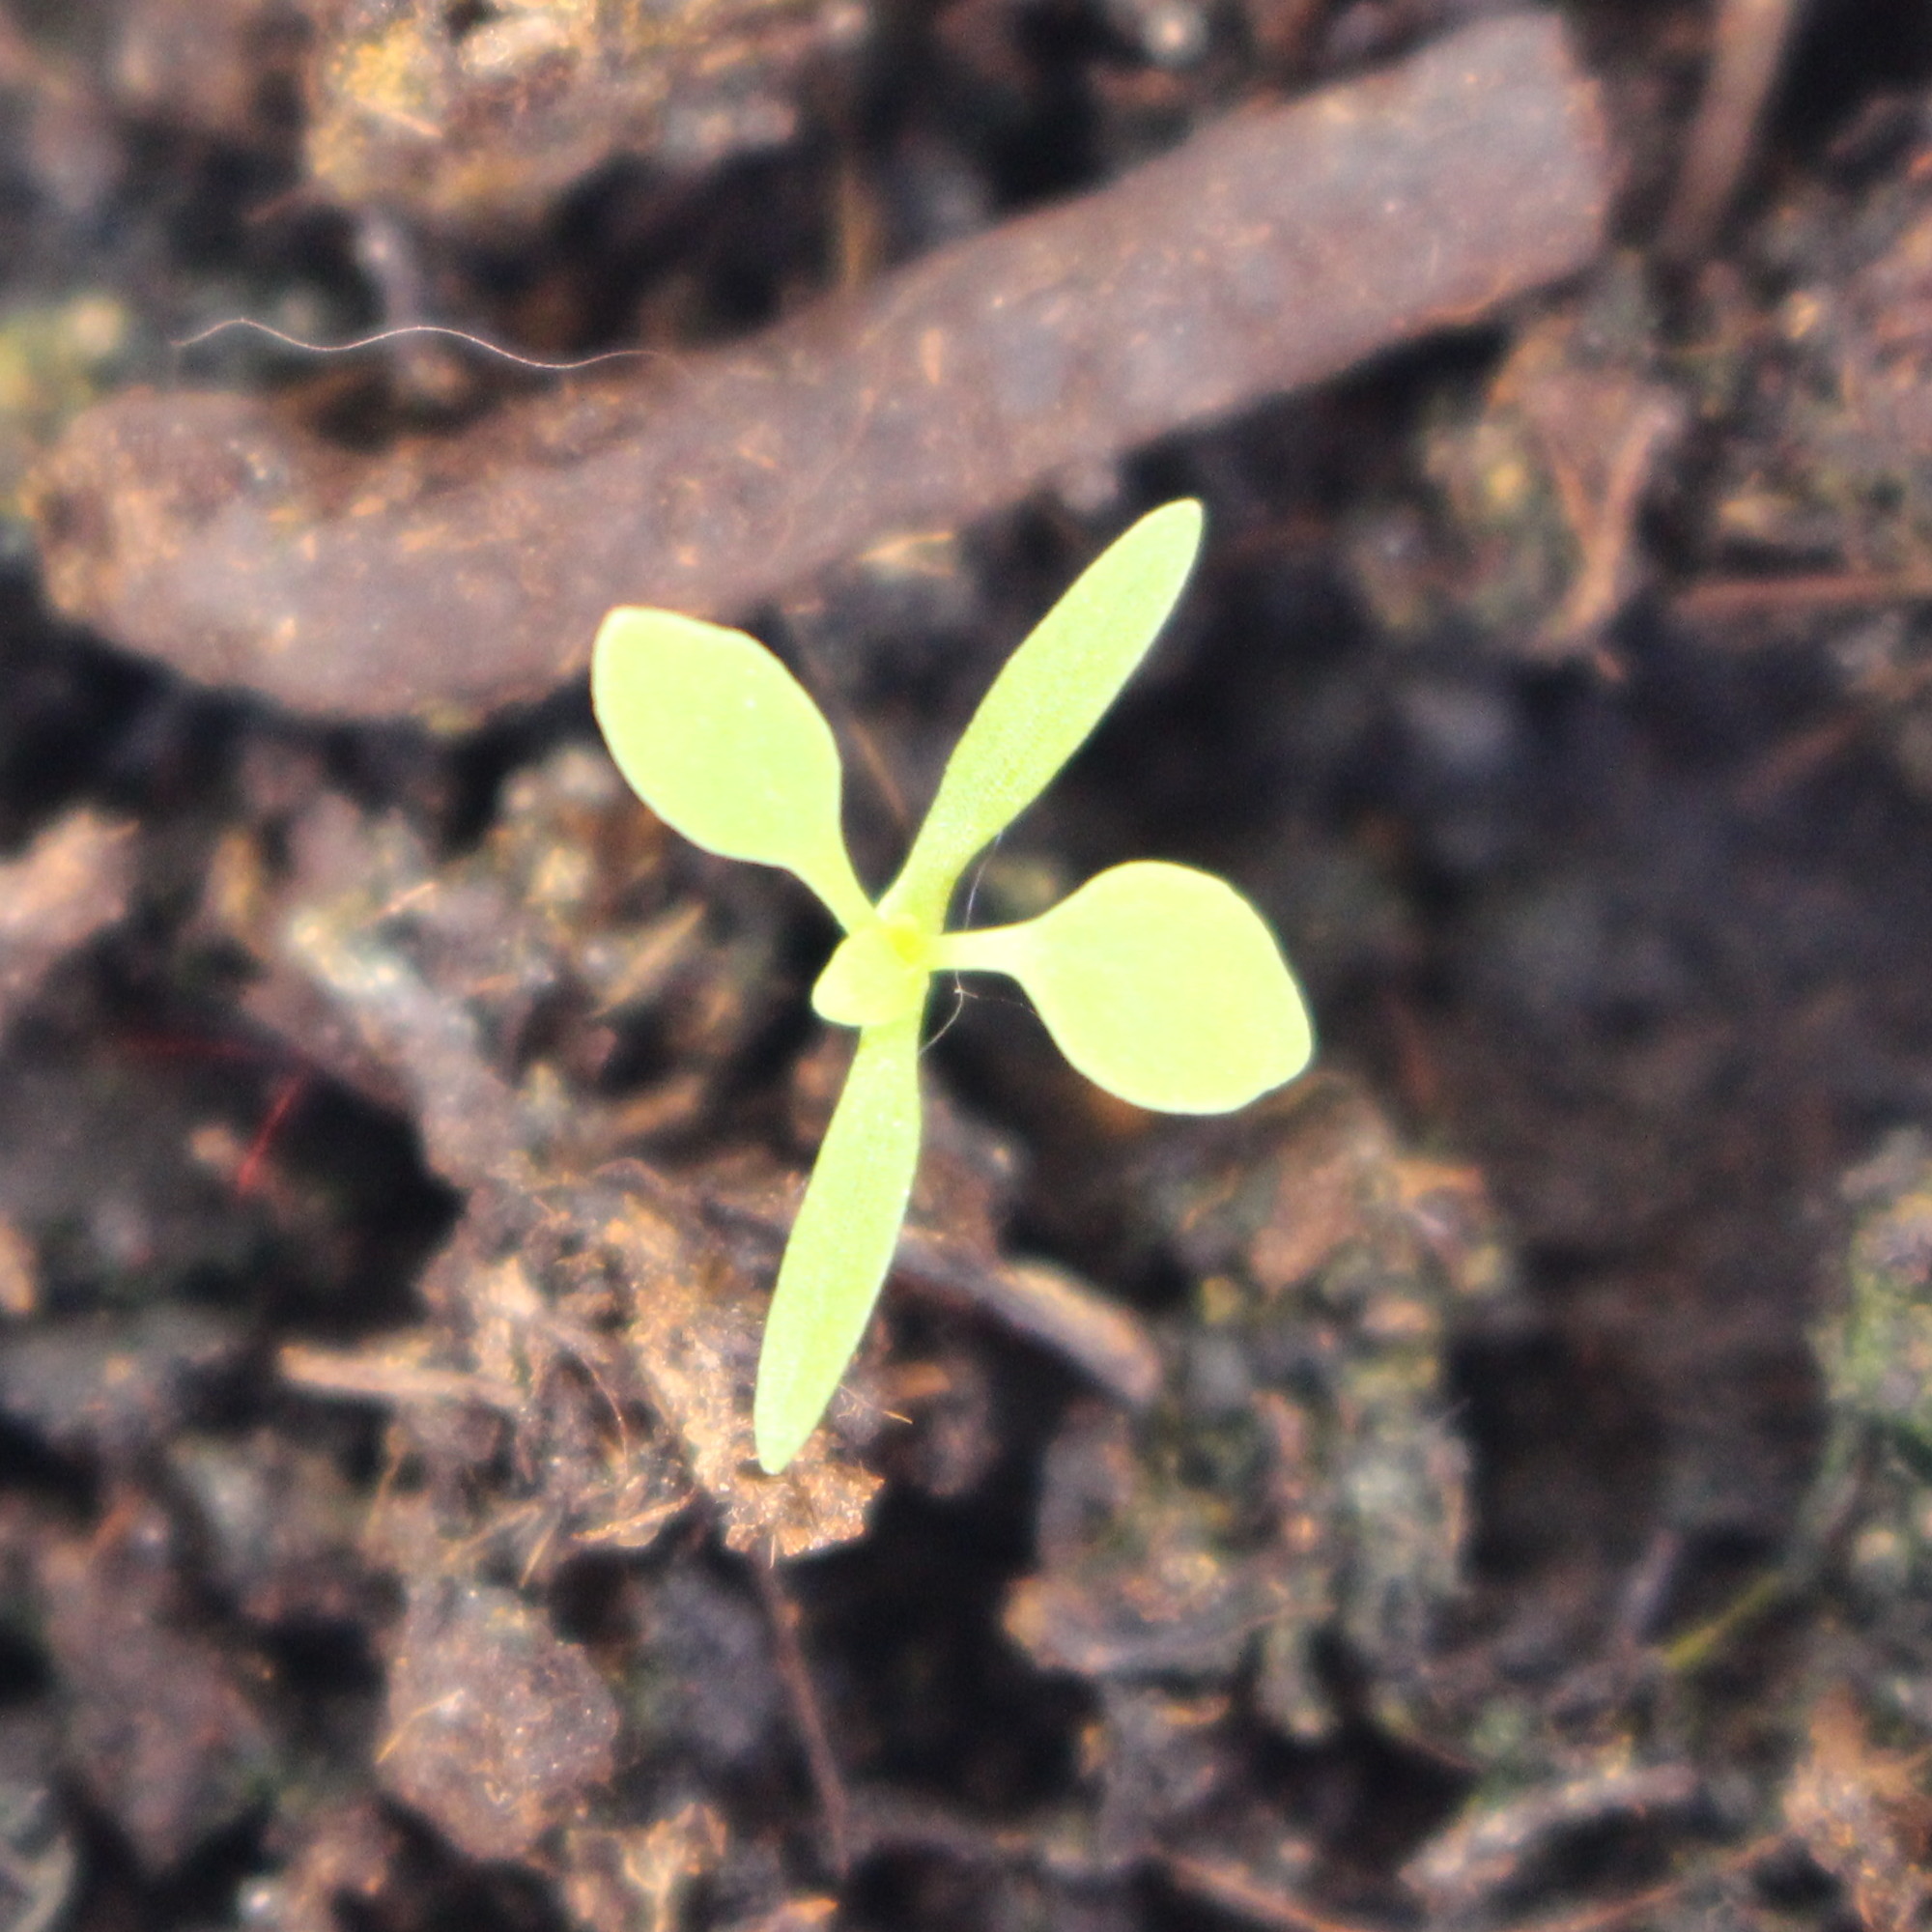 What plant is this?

Papaver rhoeas
